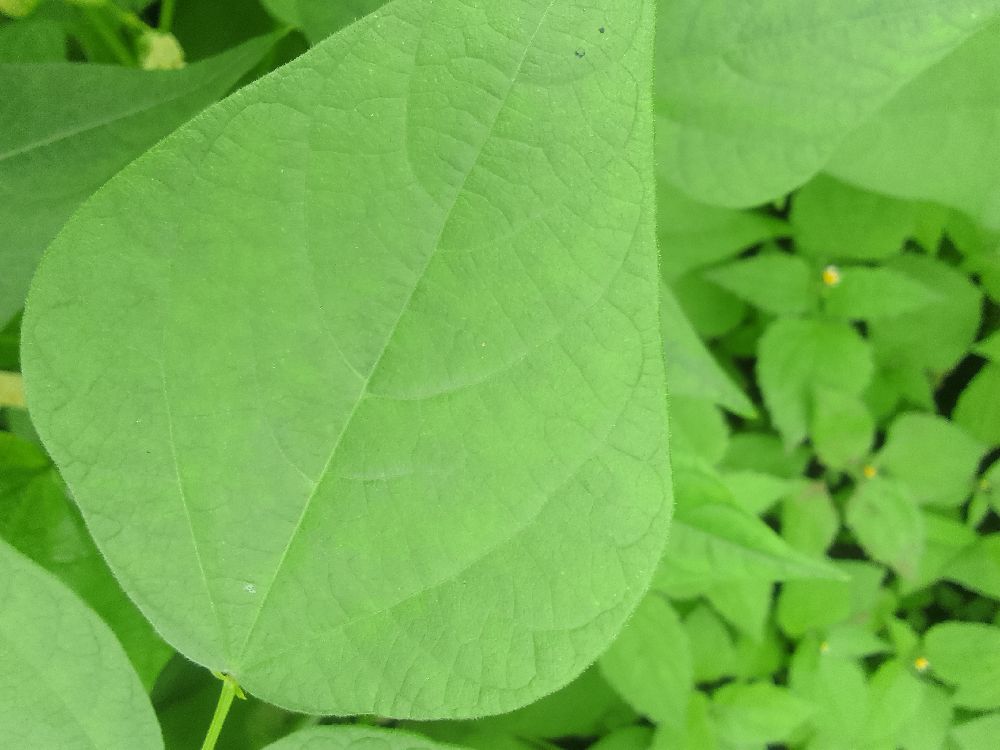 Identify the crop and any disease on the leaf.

common bean, healthy
